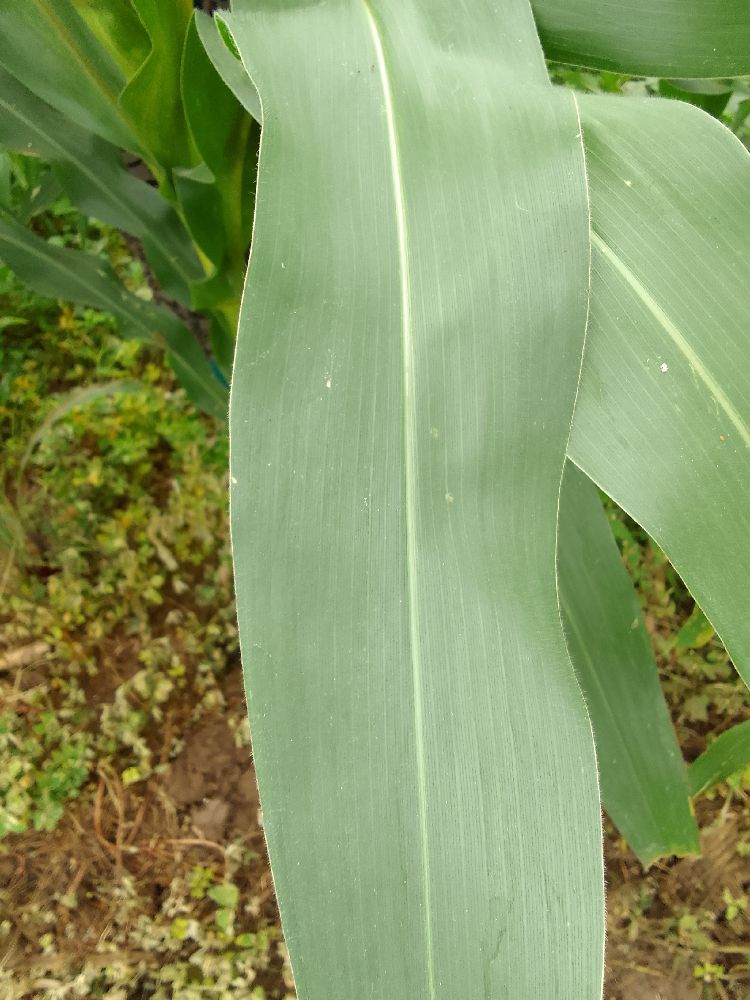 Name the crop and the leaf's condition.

maize, healthy
